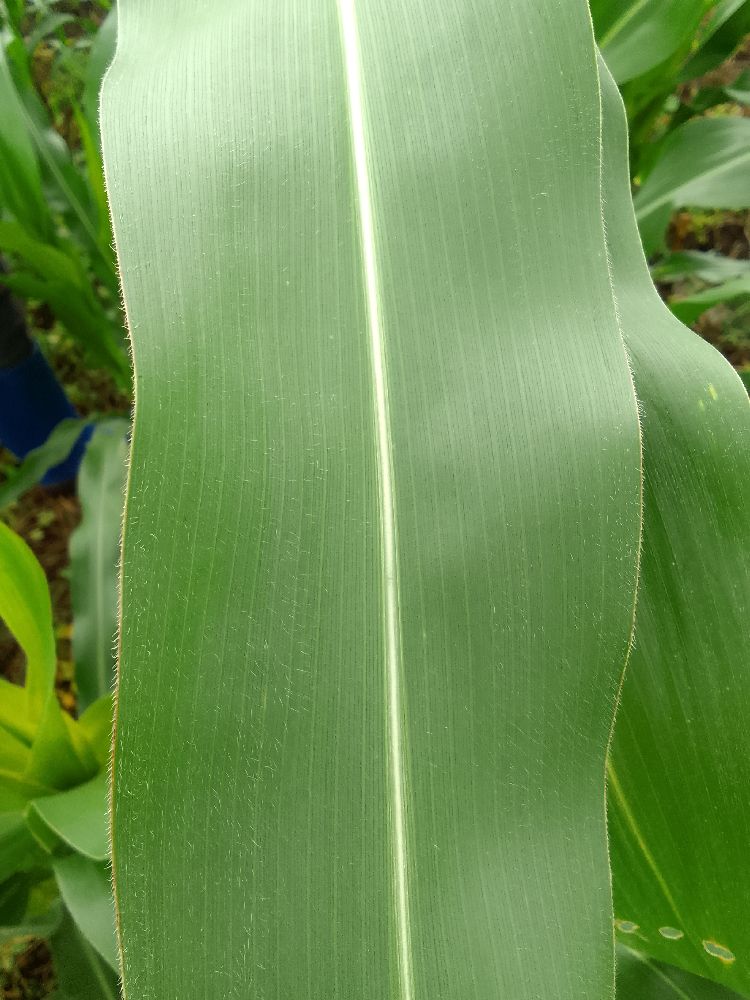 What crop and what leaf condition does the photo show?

maize, healthy
